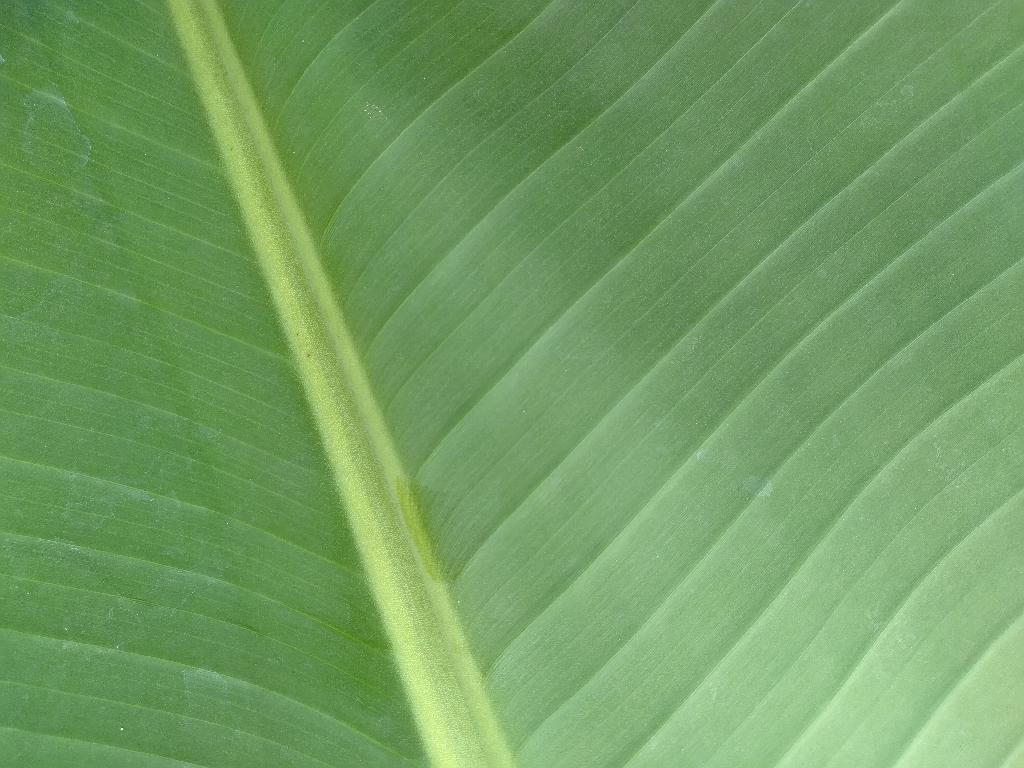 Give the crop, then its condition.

banana, healthy
